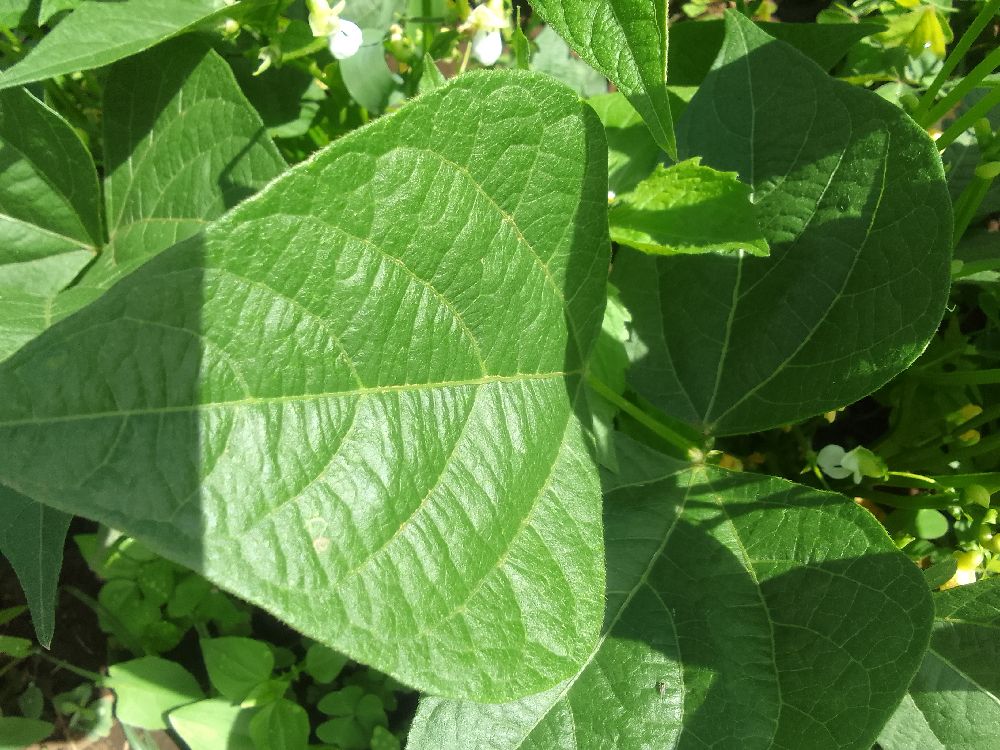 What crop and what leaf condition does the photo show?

common bean, healthy
